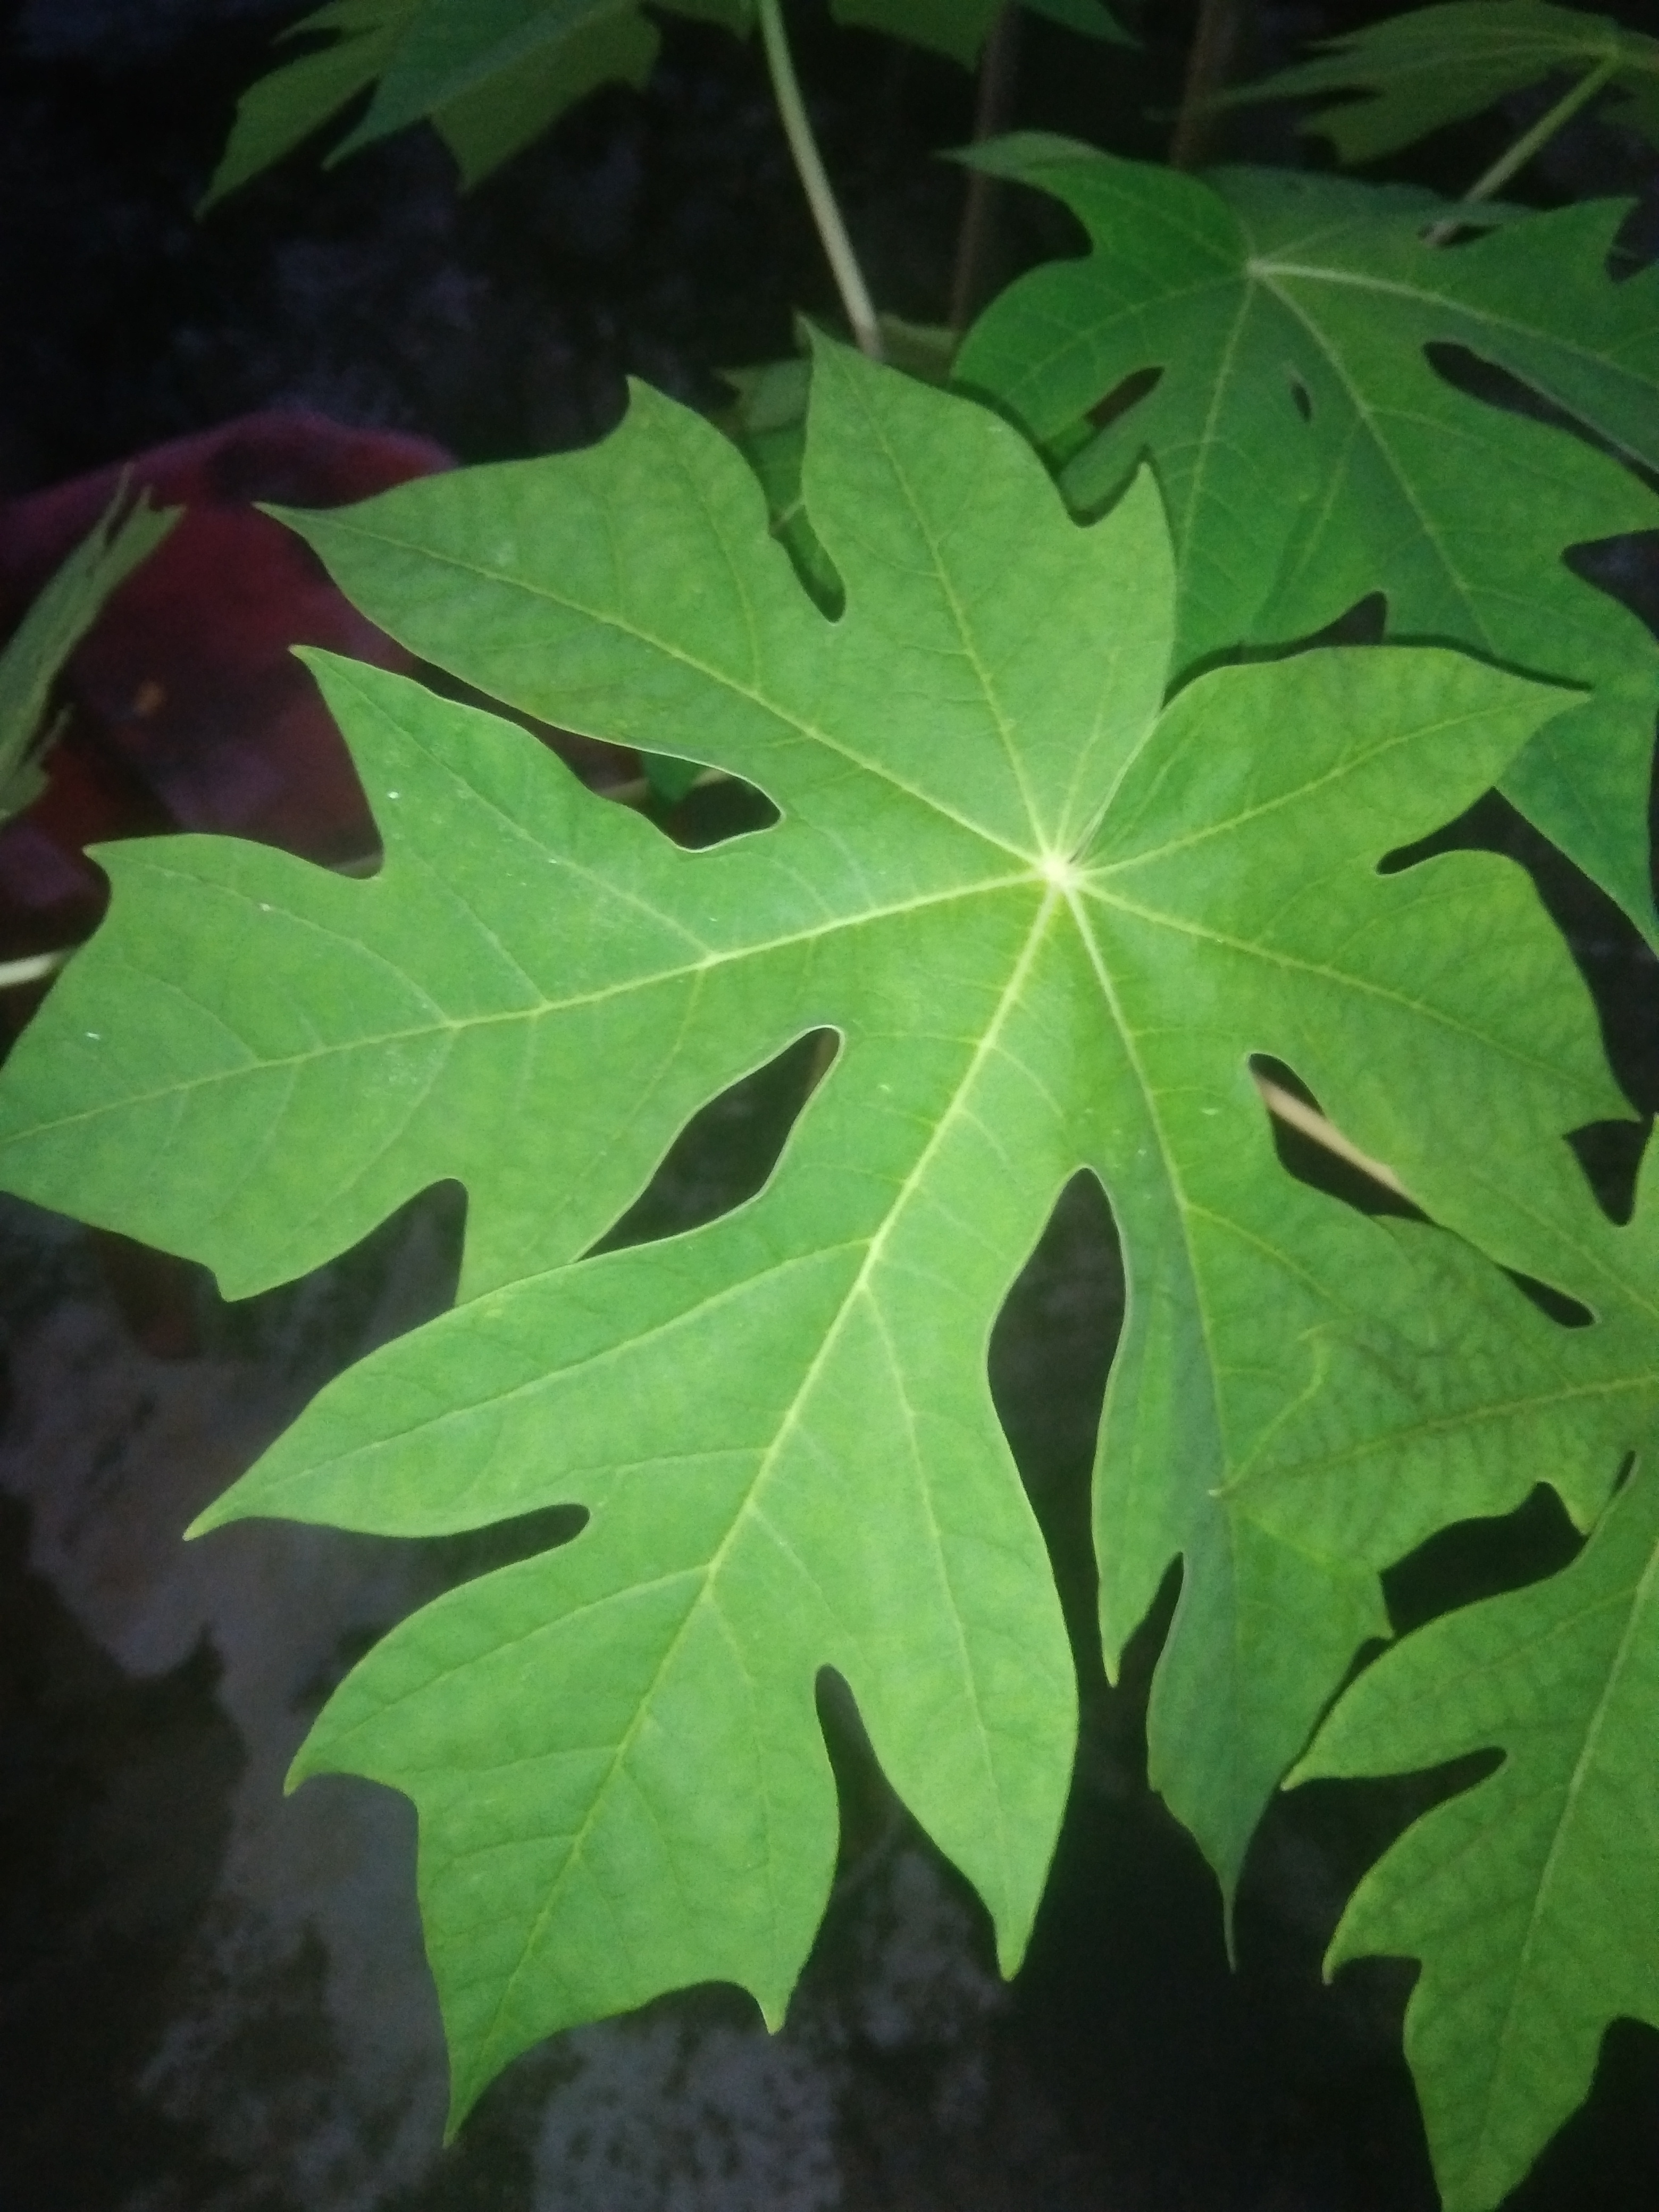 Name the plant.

papaya
